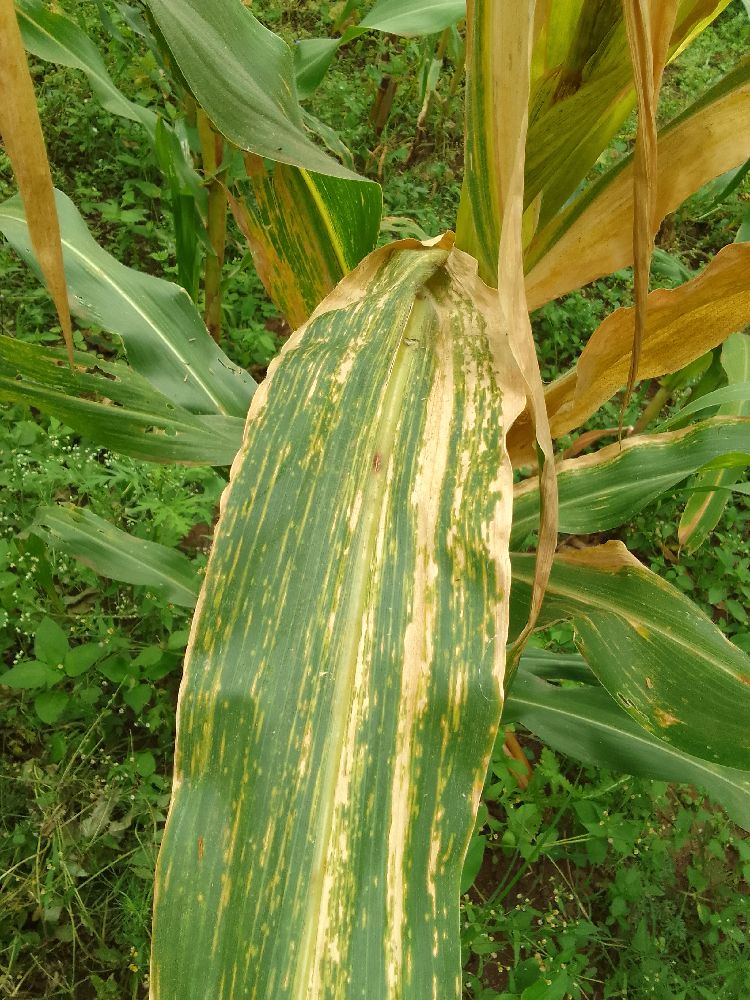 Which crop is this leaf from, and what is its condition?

maize, maize lethal necrosis
